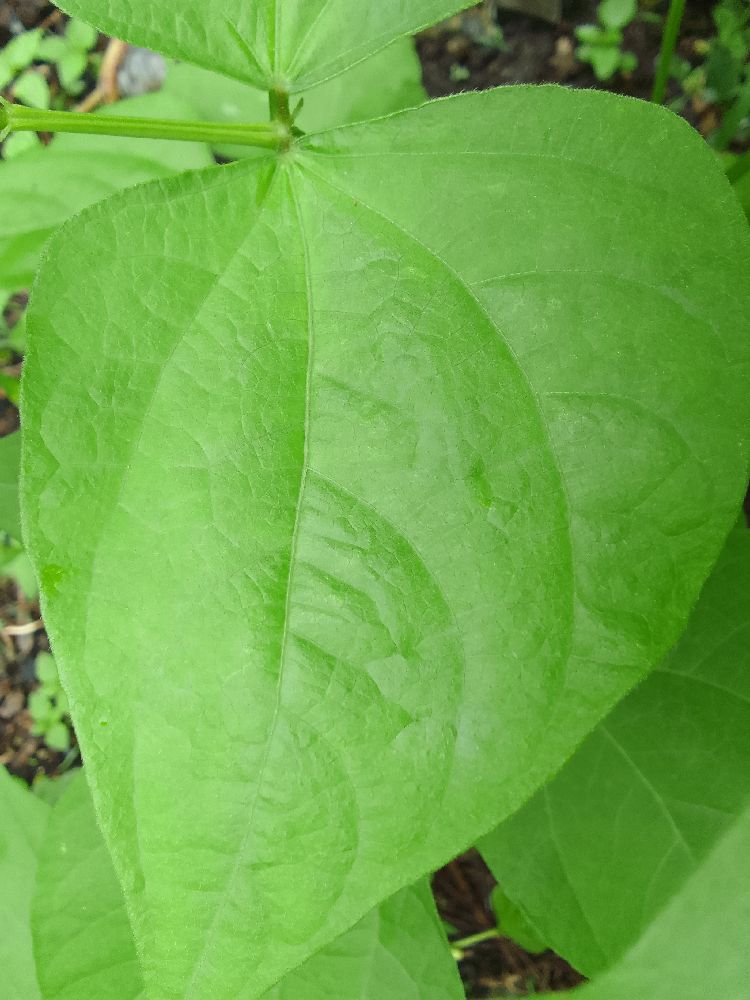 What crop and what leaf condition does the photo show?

common bean, healthy
